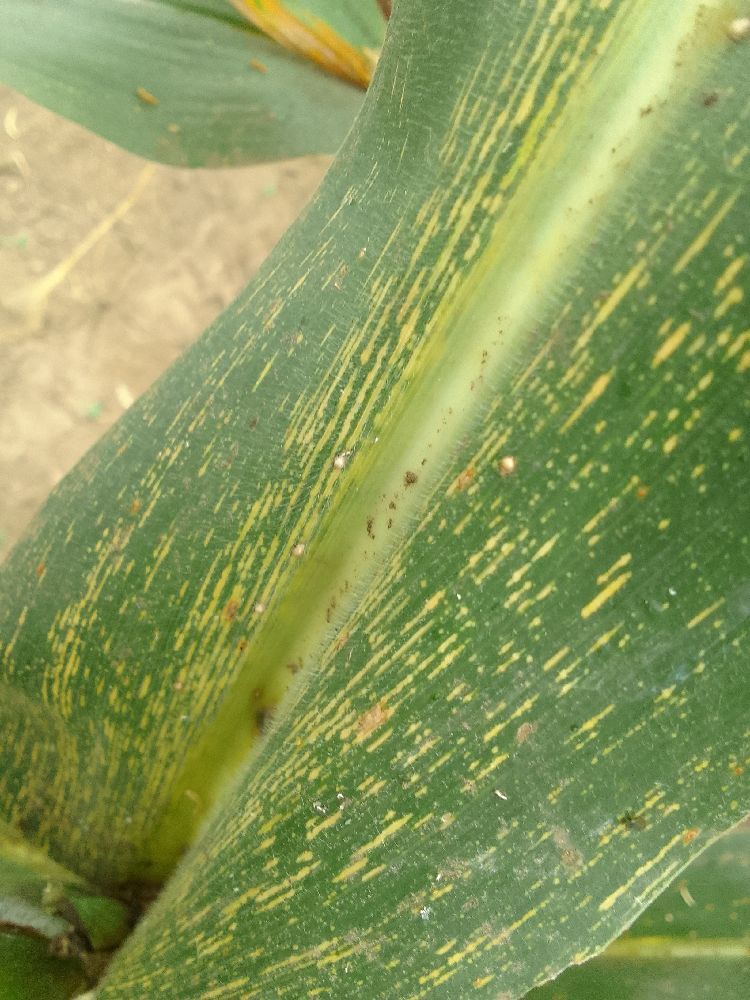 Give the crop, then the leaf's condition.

maize, maize streak virus
